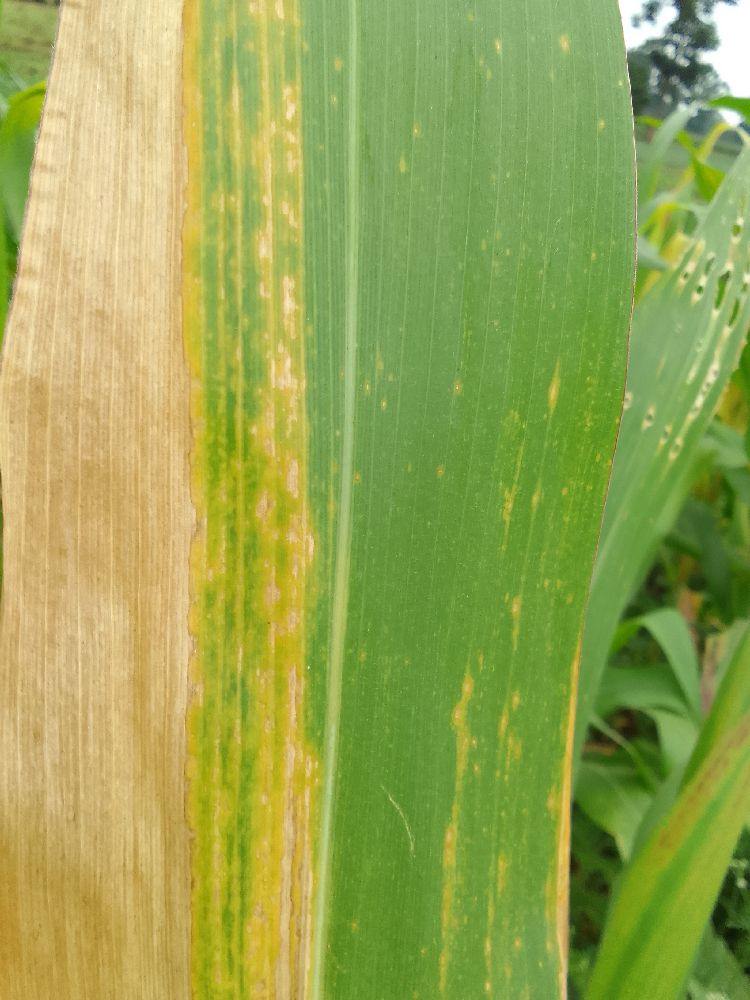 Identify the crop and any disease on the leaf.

maize, maize lethal necrosis
